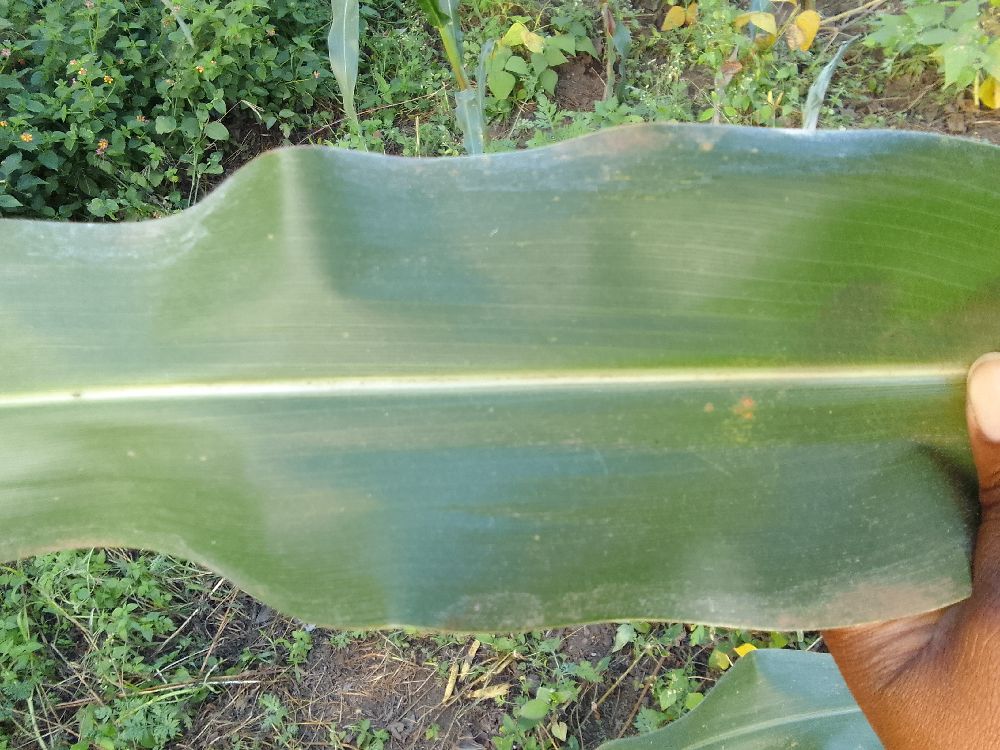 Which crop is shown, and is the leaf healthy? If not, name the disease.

maize, healthy
